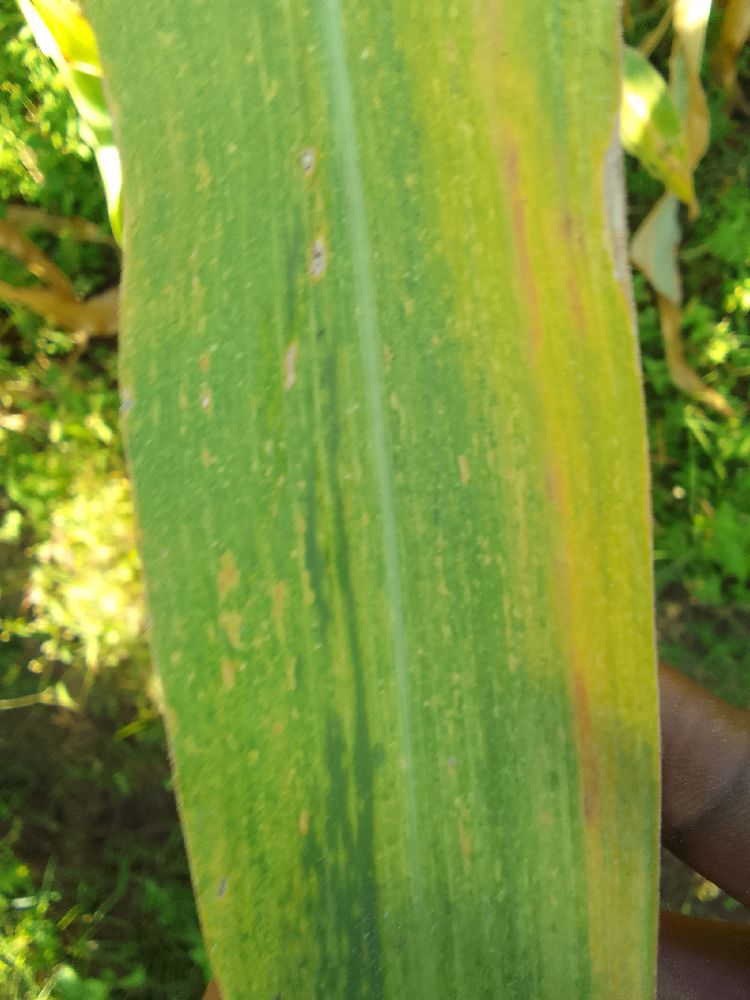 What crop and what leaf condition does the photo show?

maize, maize lethal necrosis
